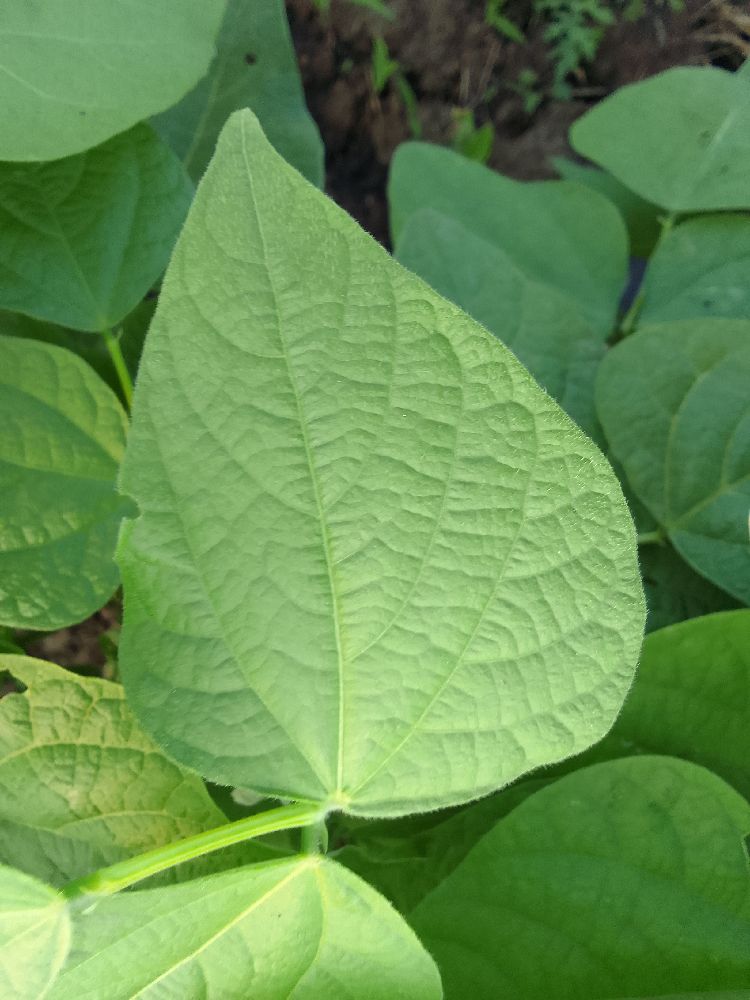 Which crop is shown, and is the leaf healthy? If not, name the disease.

common bean, healthy
